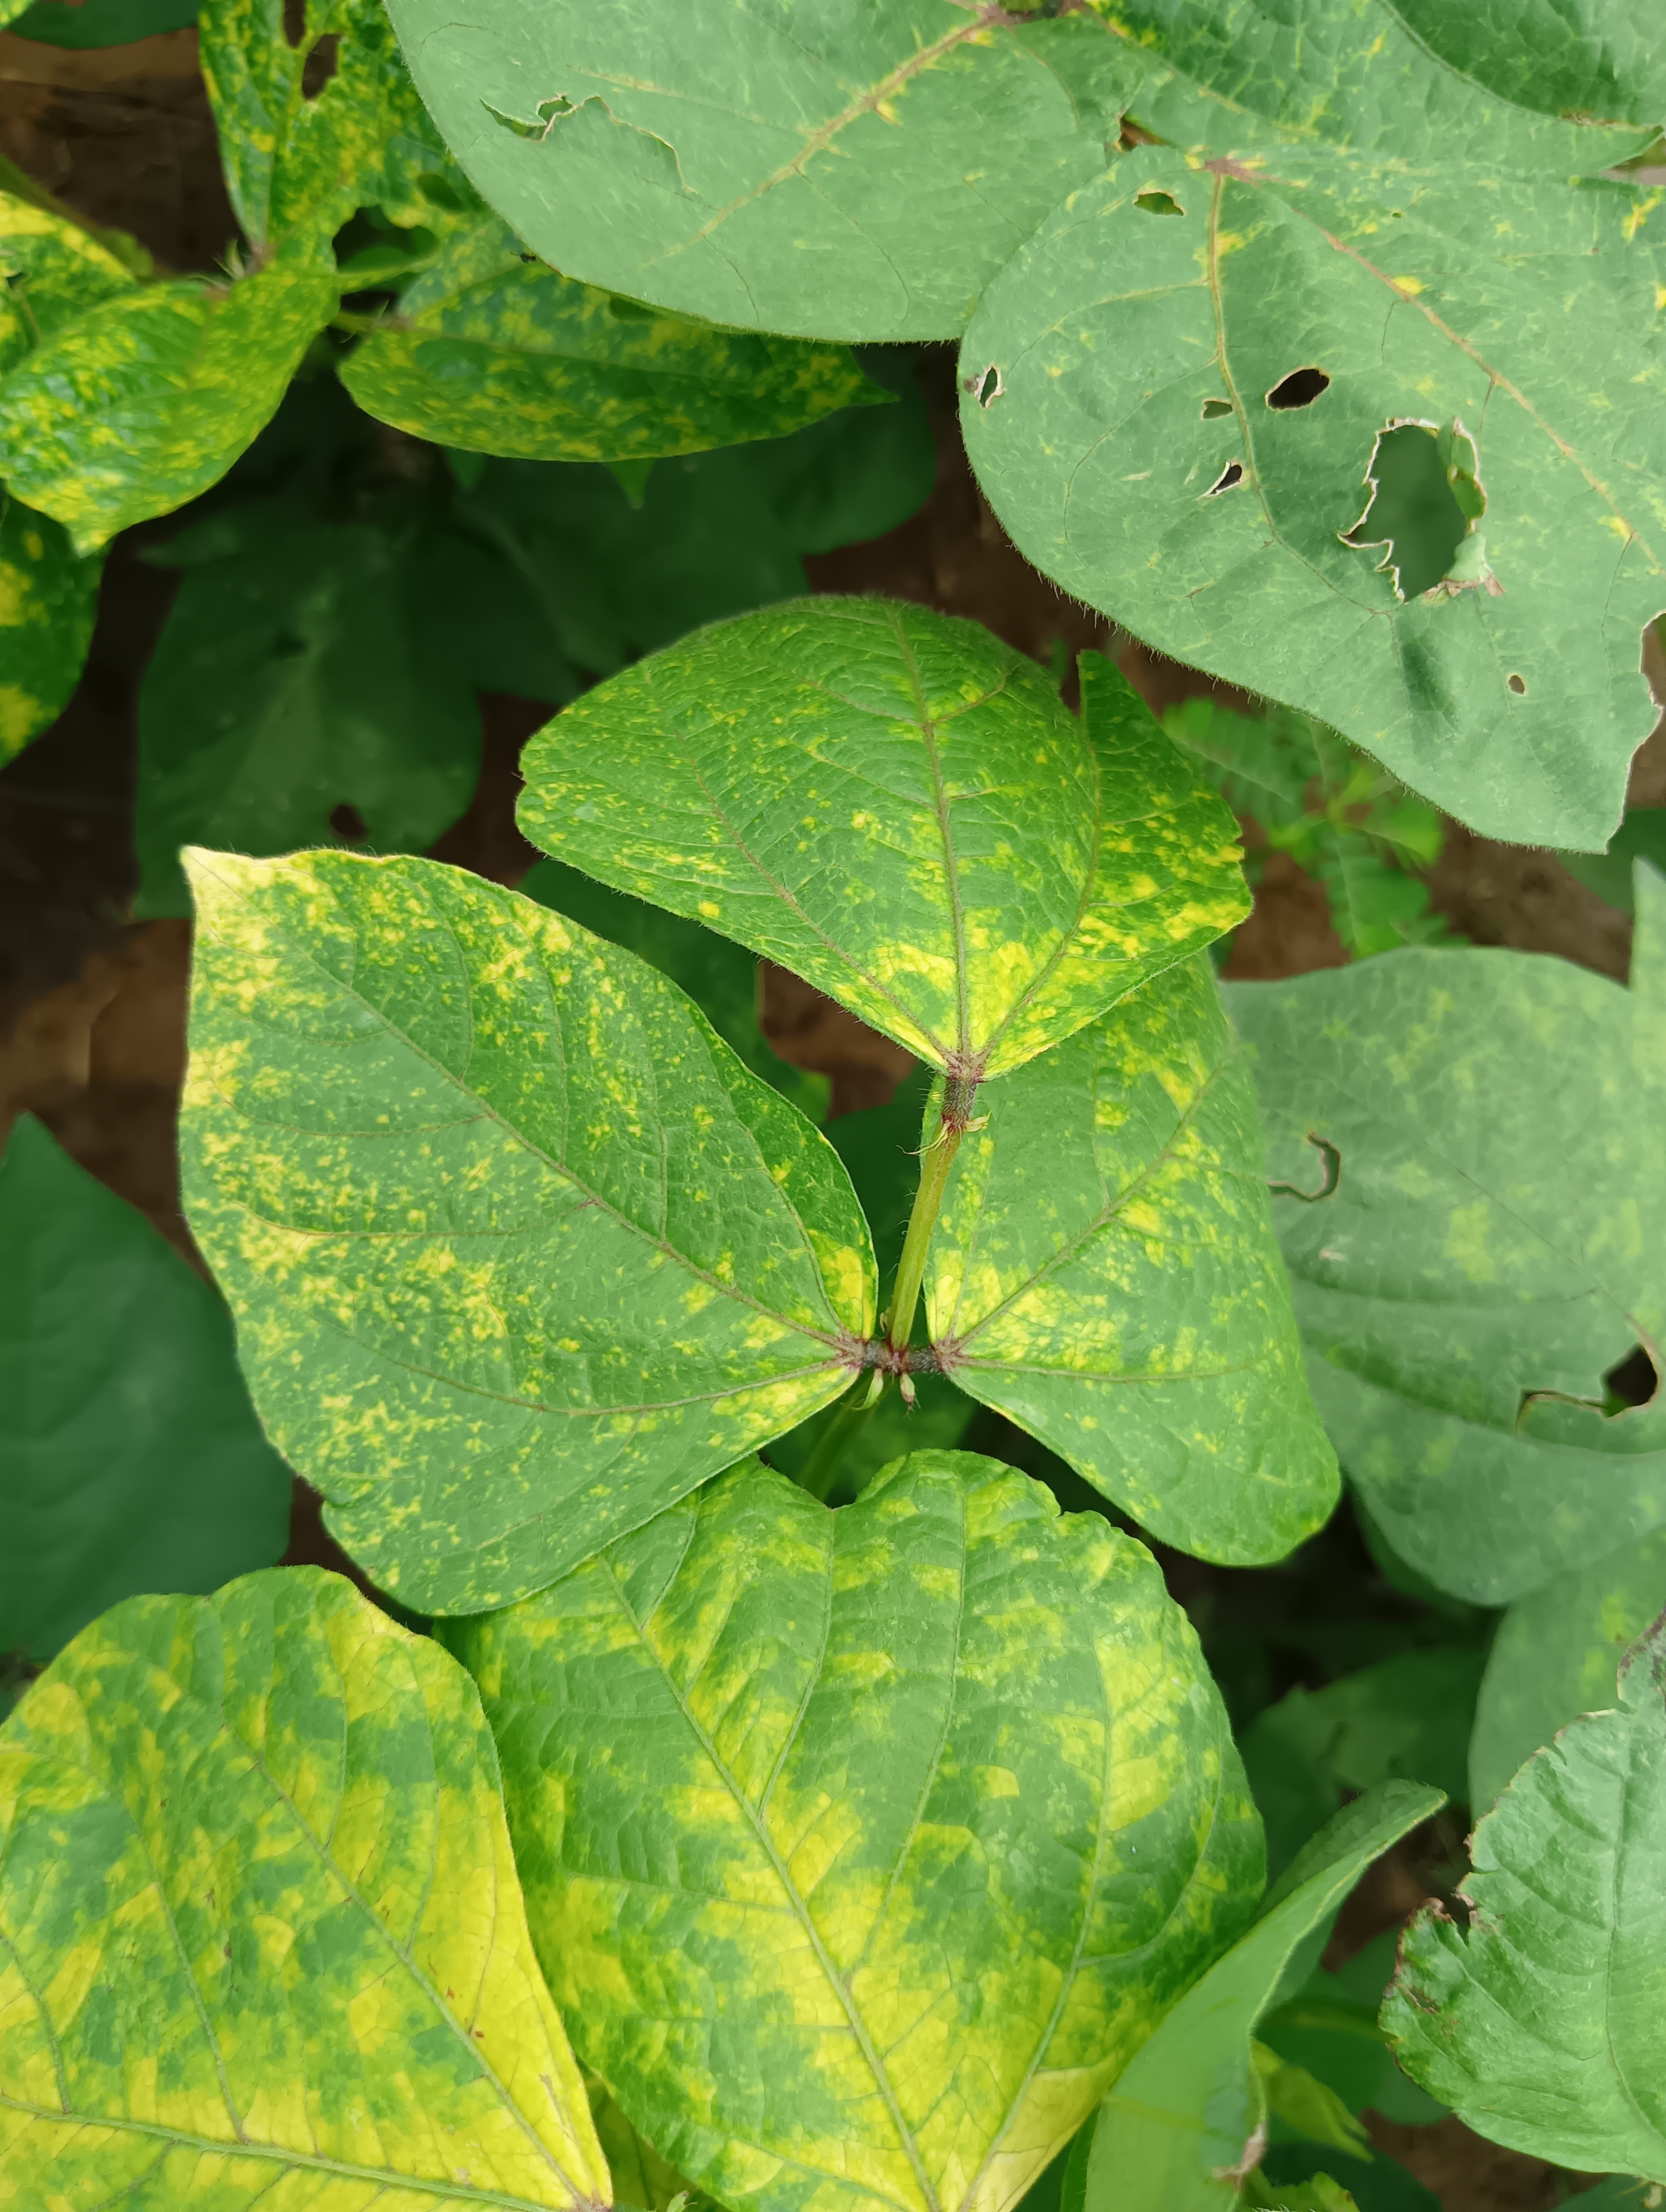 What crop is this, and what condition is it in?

mungbean, yellow mosaic
